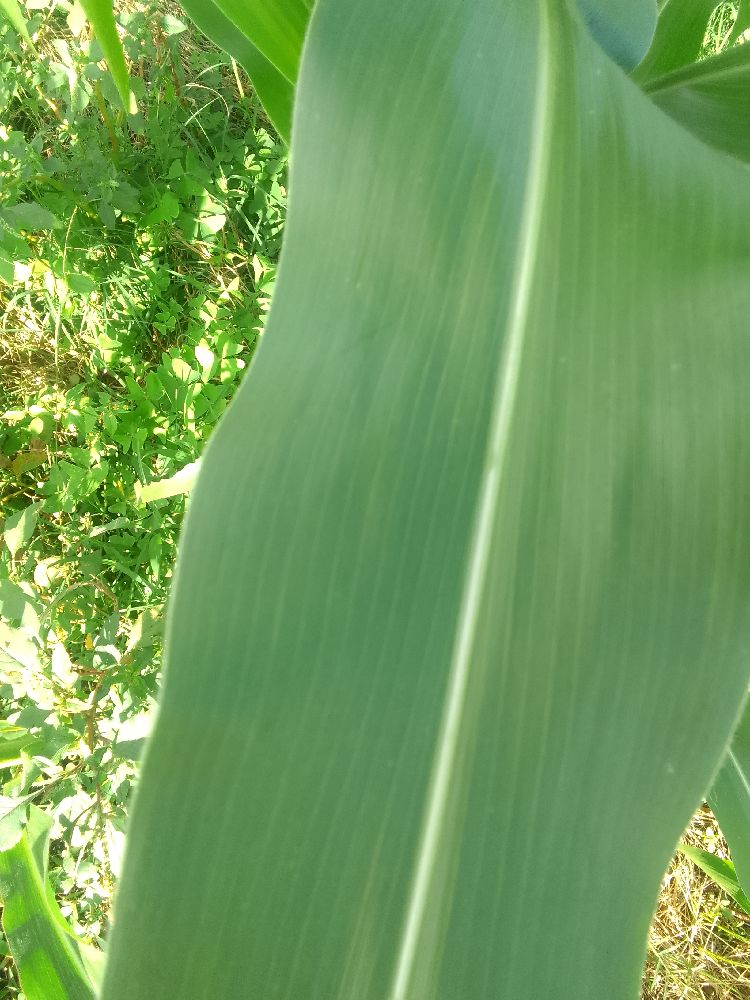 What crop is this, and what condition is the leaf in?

maize, healthy
